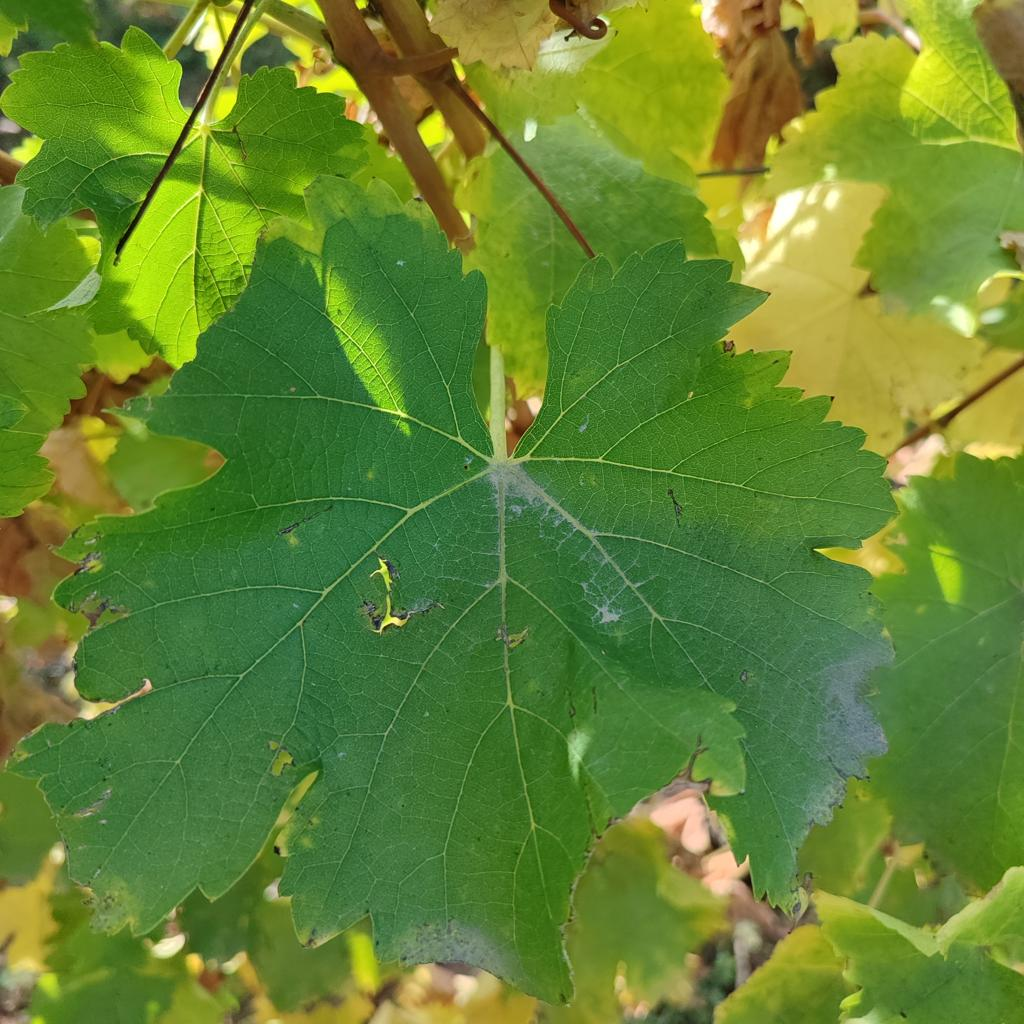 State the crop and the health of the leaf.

grapevine, powdery mildew
